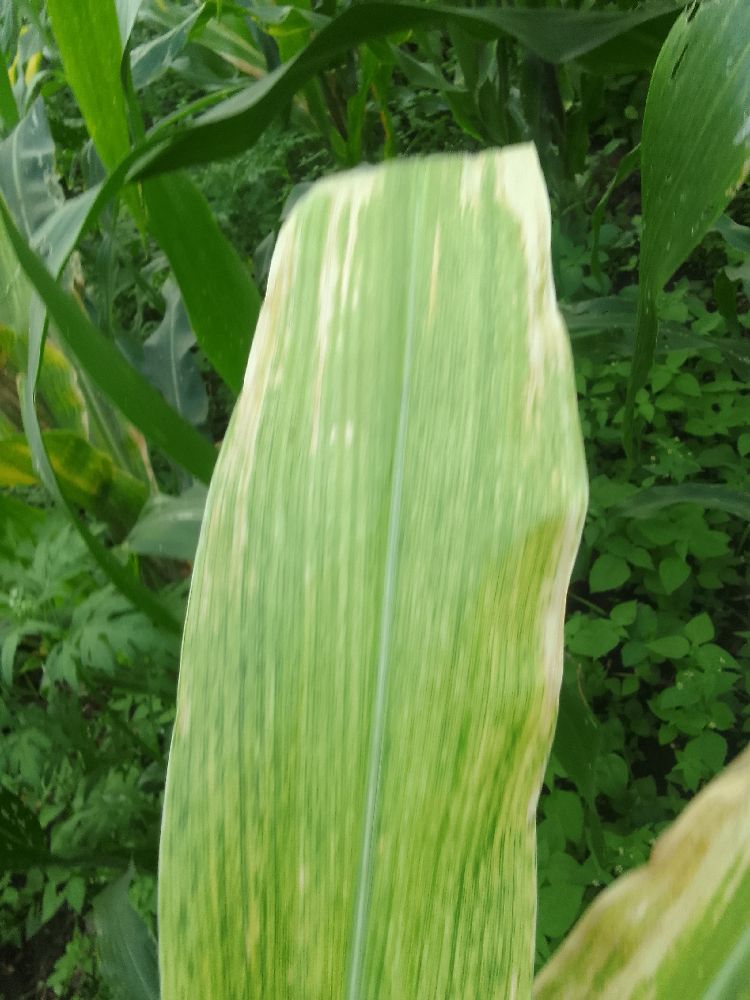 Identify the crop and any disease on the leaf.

maize, maize lethal necrosis
